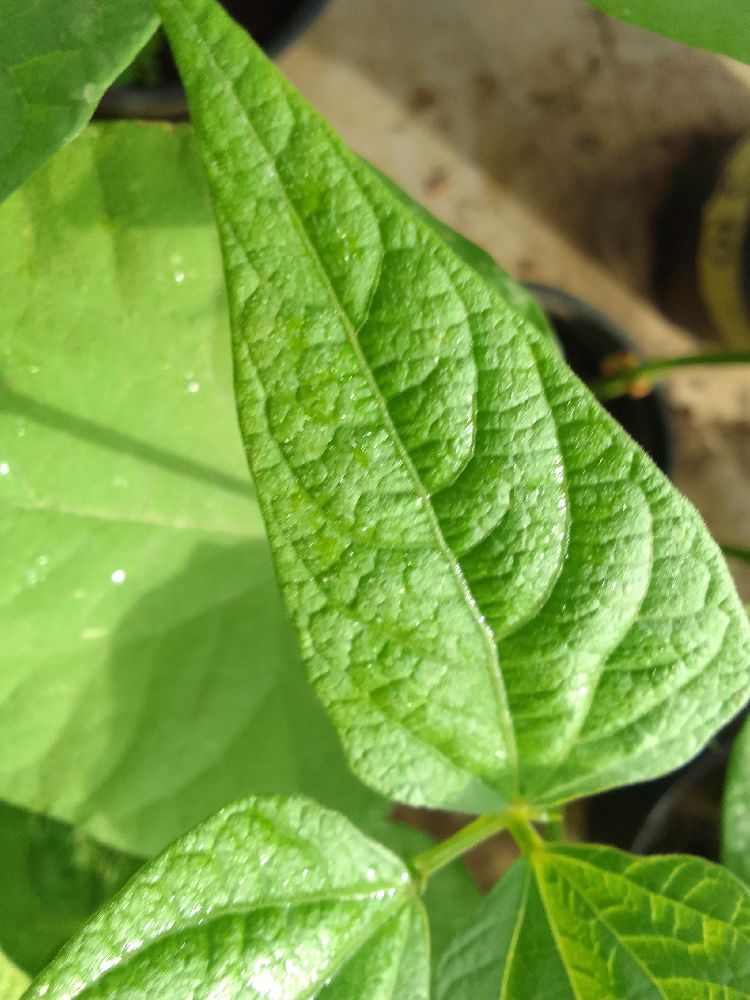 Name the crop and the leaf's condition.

common bean, healthy
